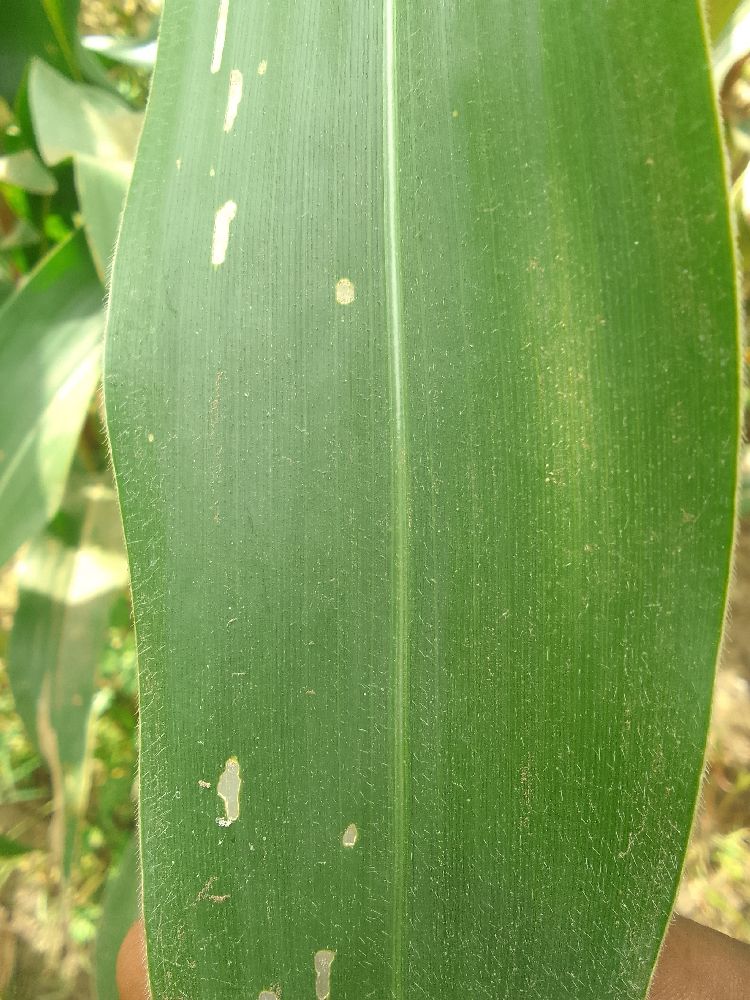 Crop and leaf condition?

maize, healthy
